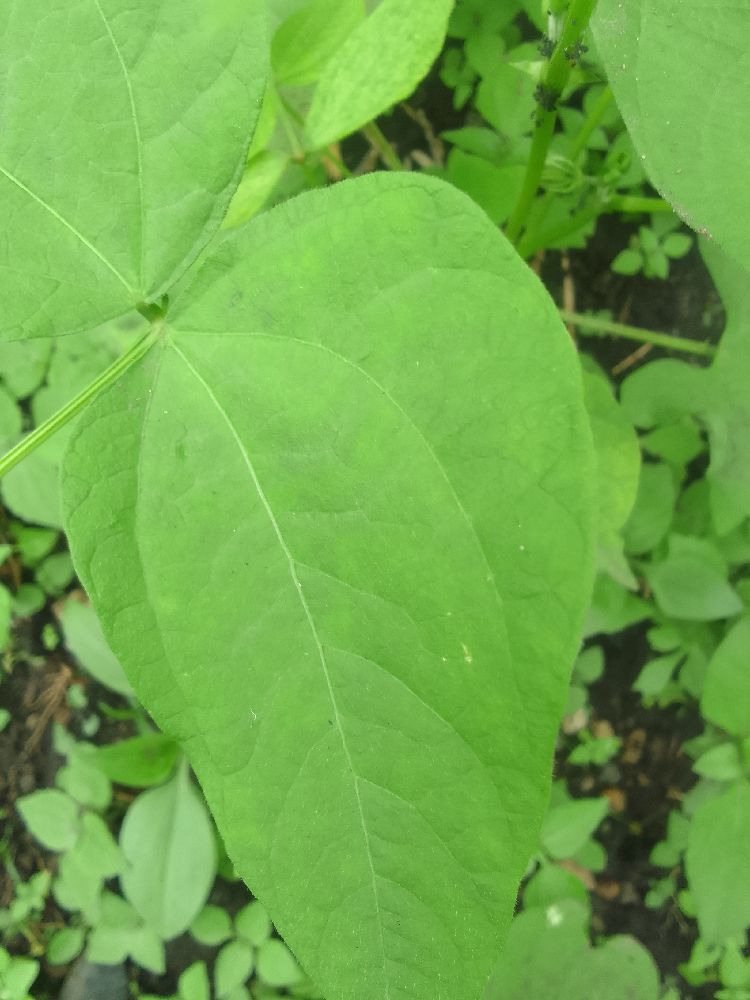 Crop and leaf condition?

common bean, healthy
